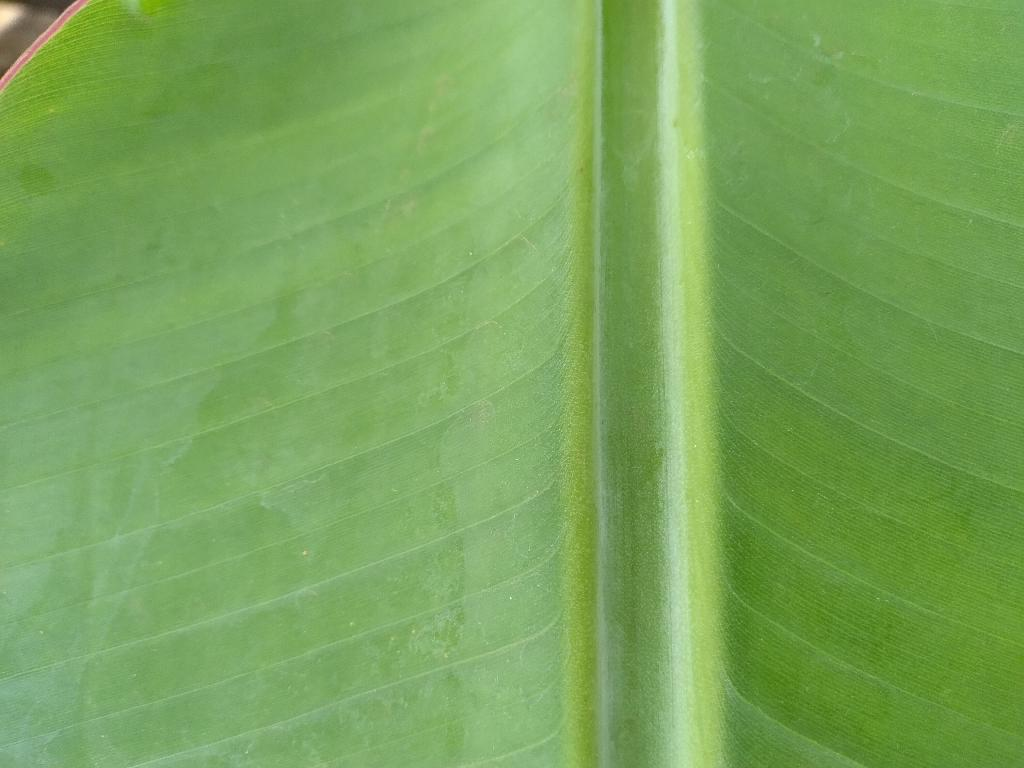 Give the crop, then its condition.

banana, healthy
